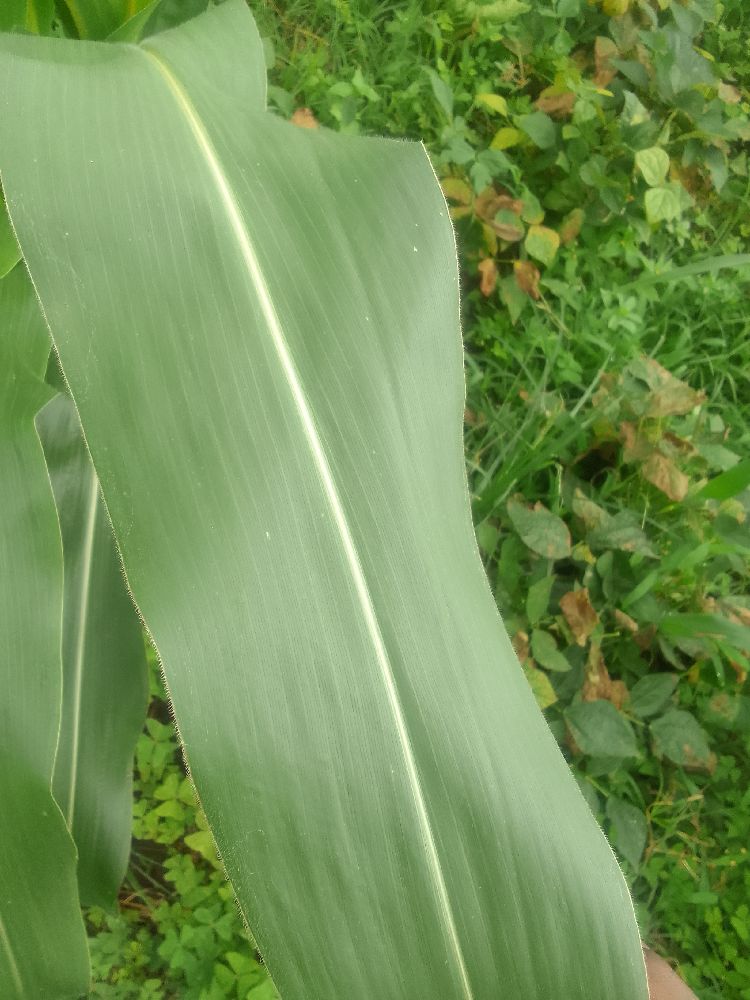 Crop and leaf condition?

maize, healthy
